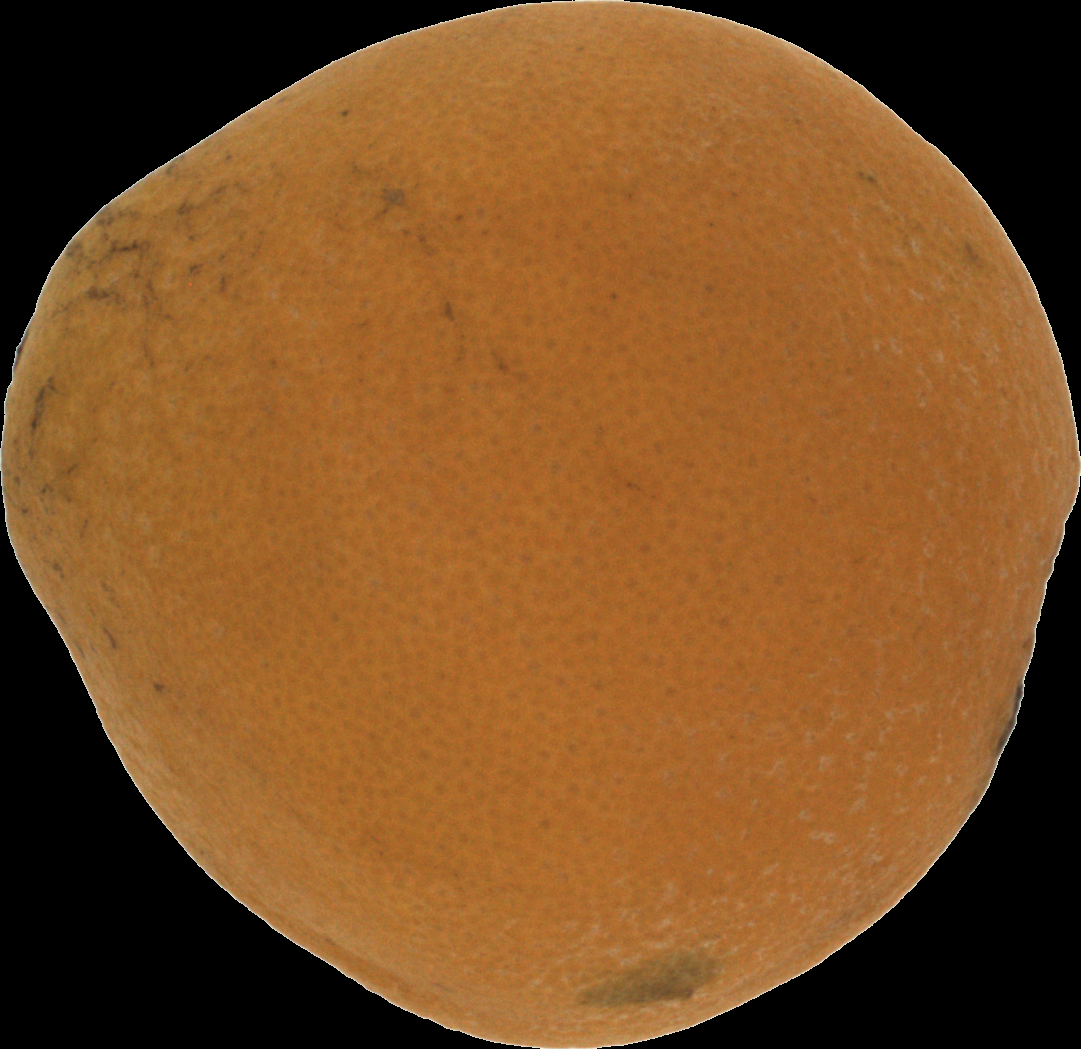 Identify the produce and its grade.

orange, bad
